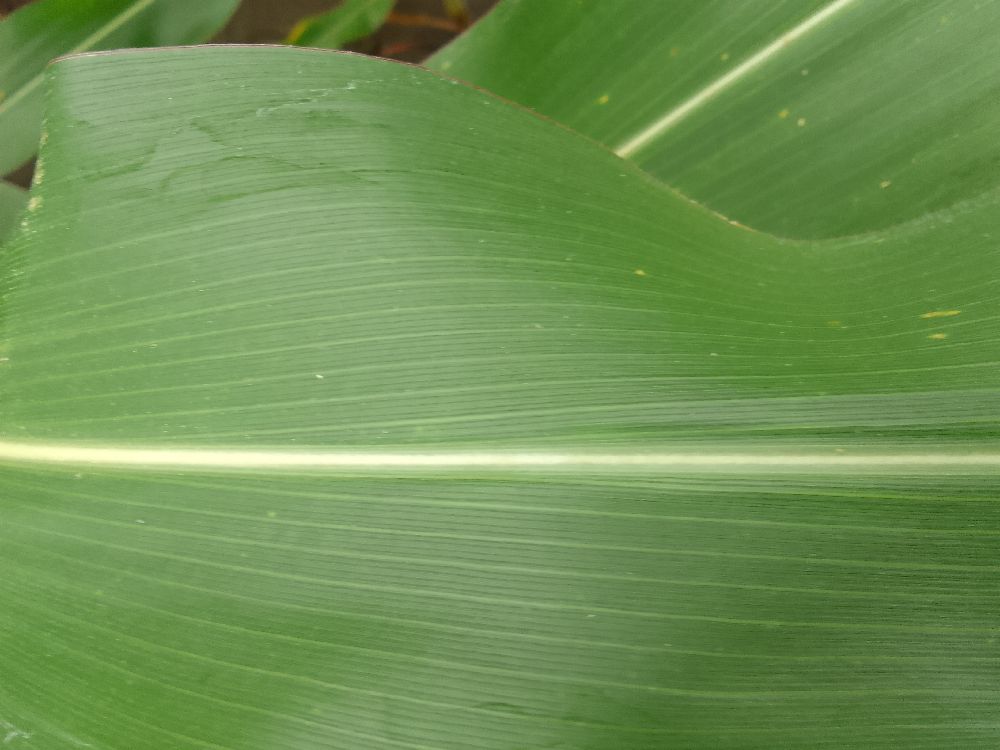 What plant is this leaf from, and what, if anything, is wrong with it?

maize, healthy
